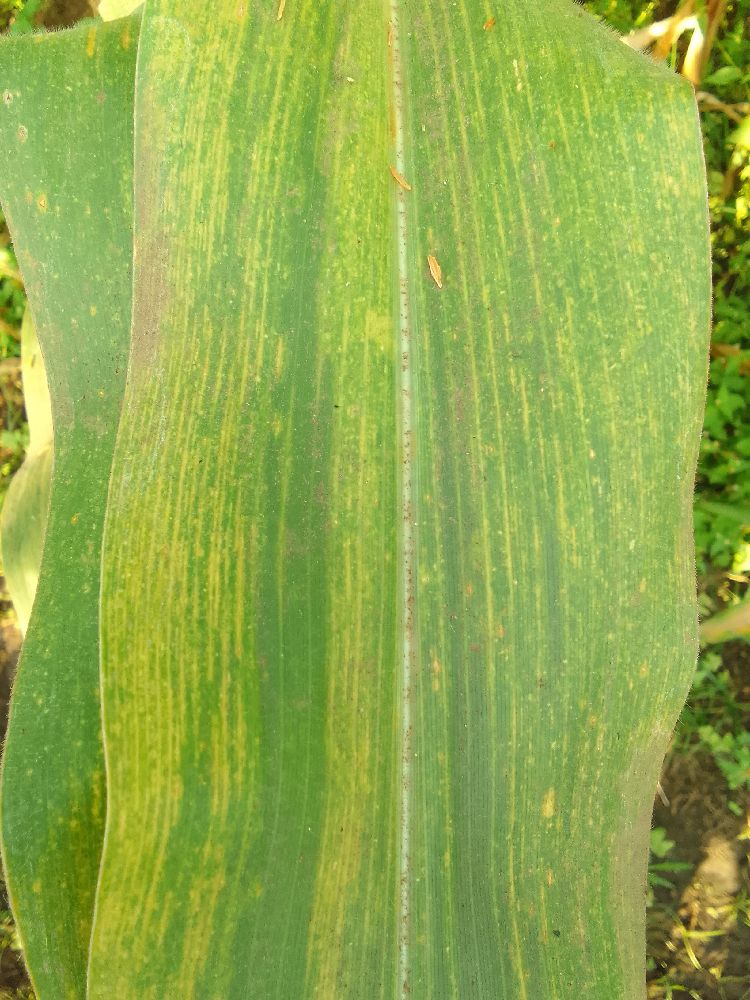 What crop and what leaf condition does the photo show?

maize, maize lethal necrosis
